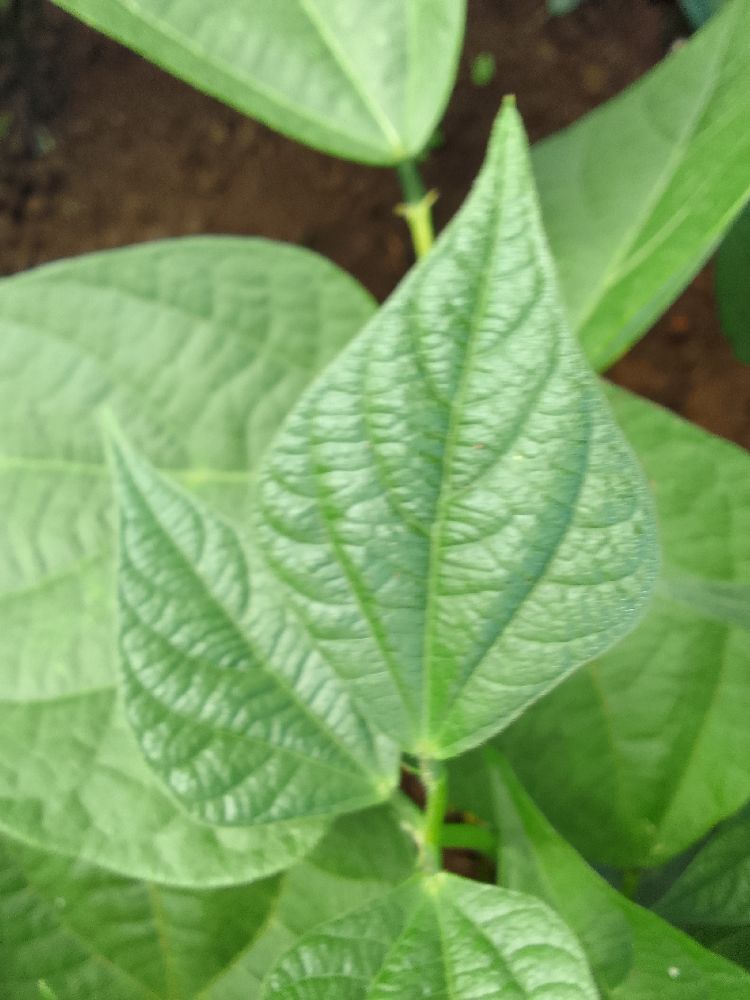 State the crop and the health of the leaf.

common bean, healthy
